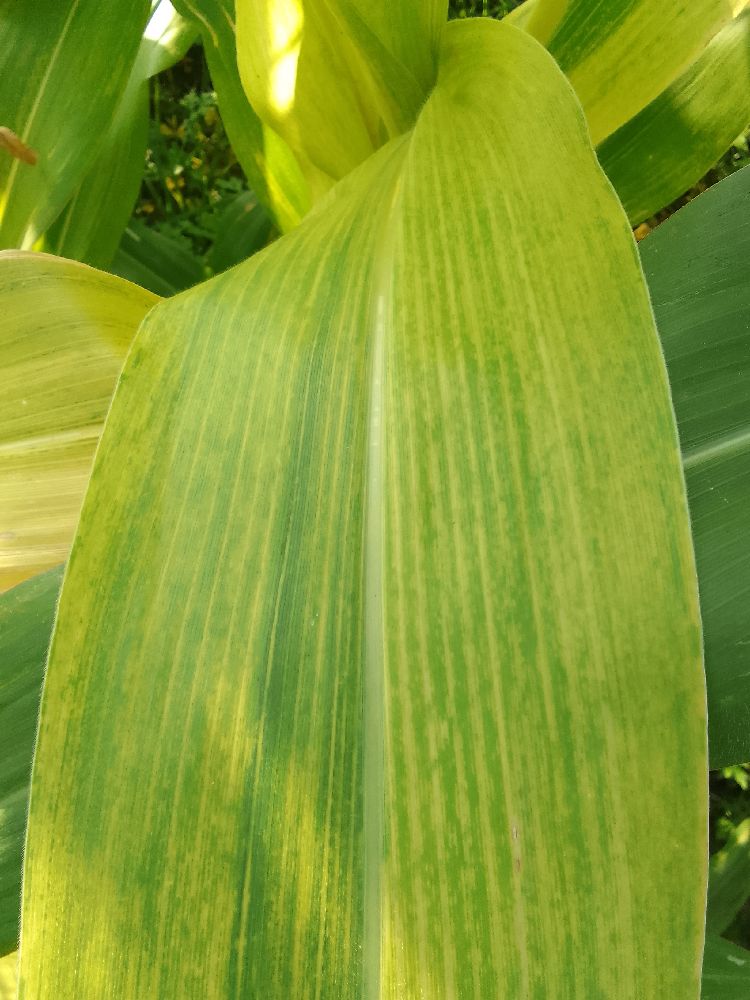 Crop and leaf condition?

maize, maize lethal necrosis
